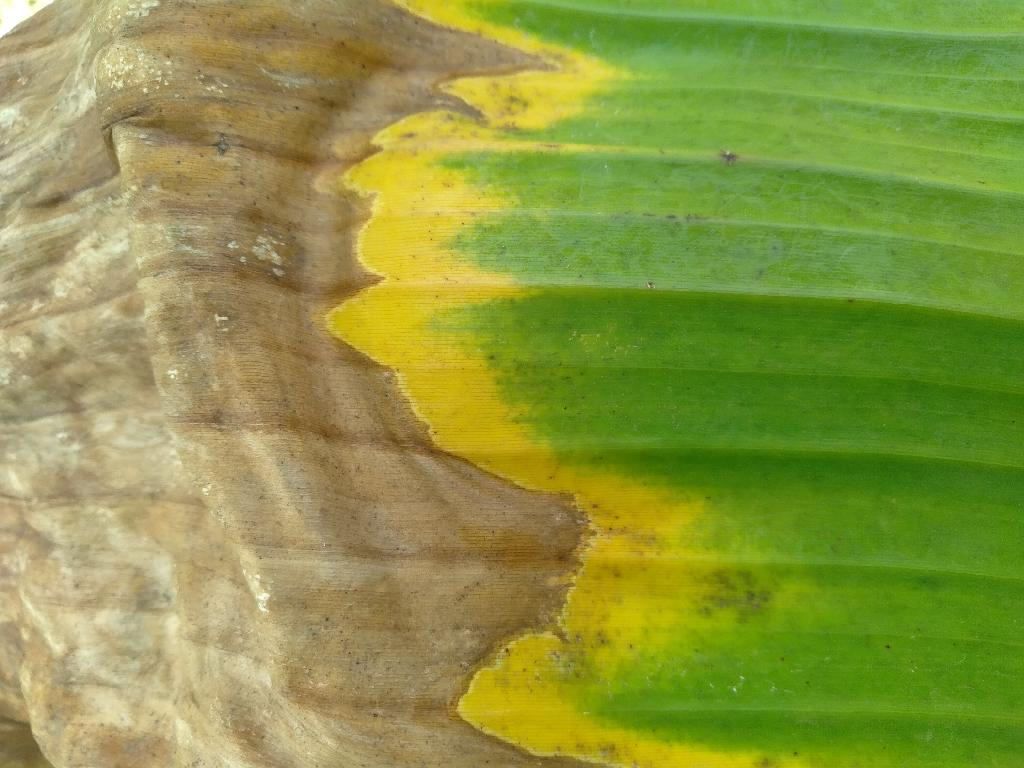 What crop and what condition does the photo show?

banana, fusarium wilt race 1
